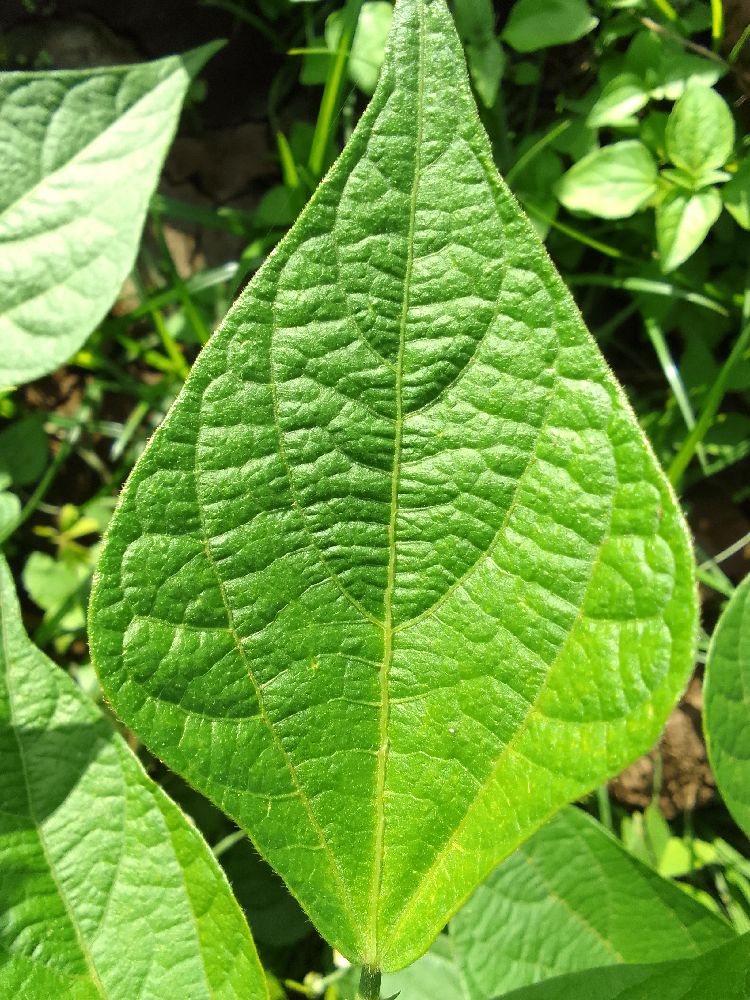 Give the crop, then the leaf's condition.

common bean, healthy
